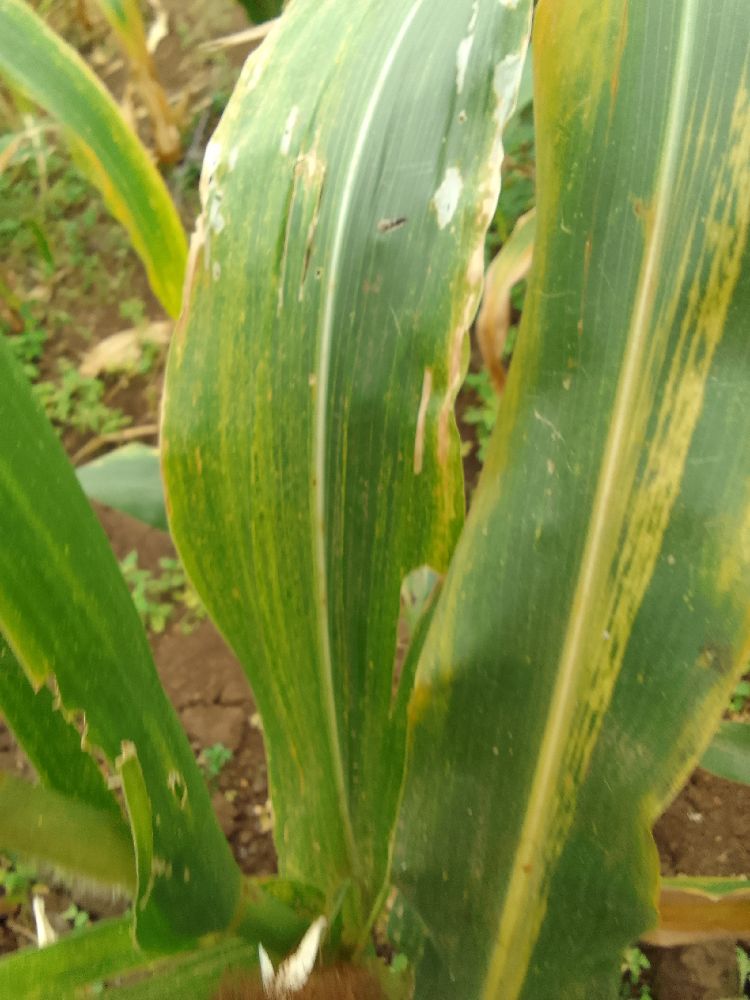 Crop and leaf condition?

maize, maize lethal necrosis
